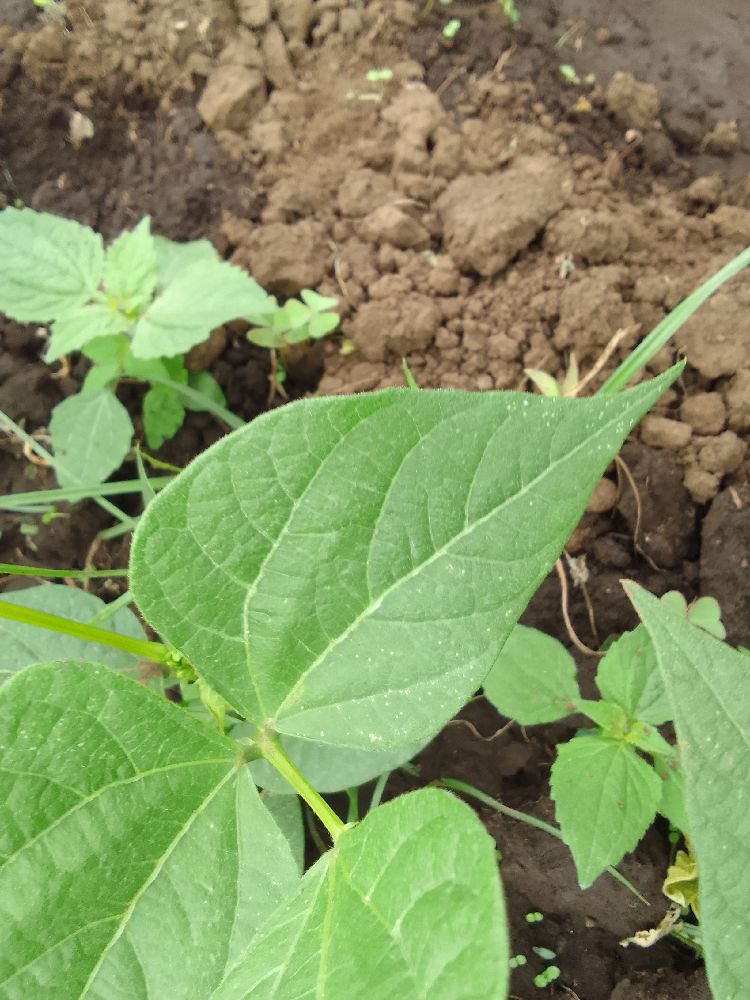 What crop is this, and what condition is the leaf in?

common bean, healthy
